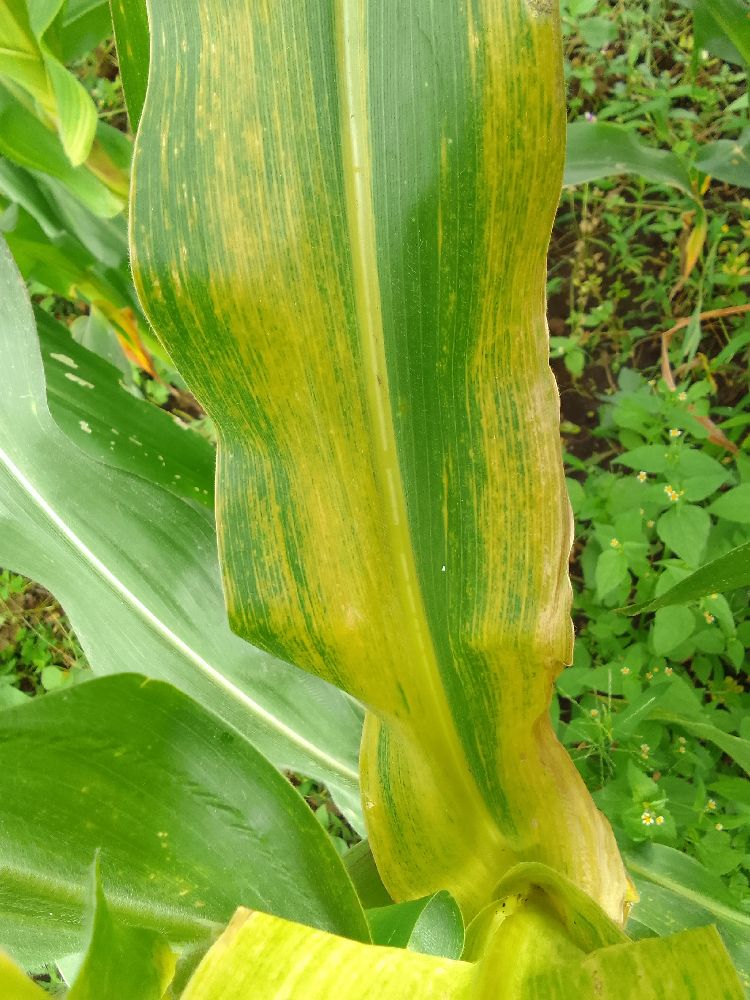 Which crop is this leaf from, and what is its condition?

maize, maize lethal necrosis
